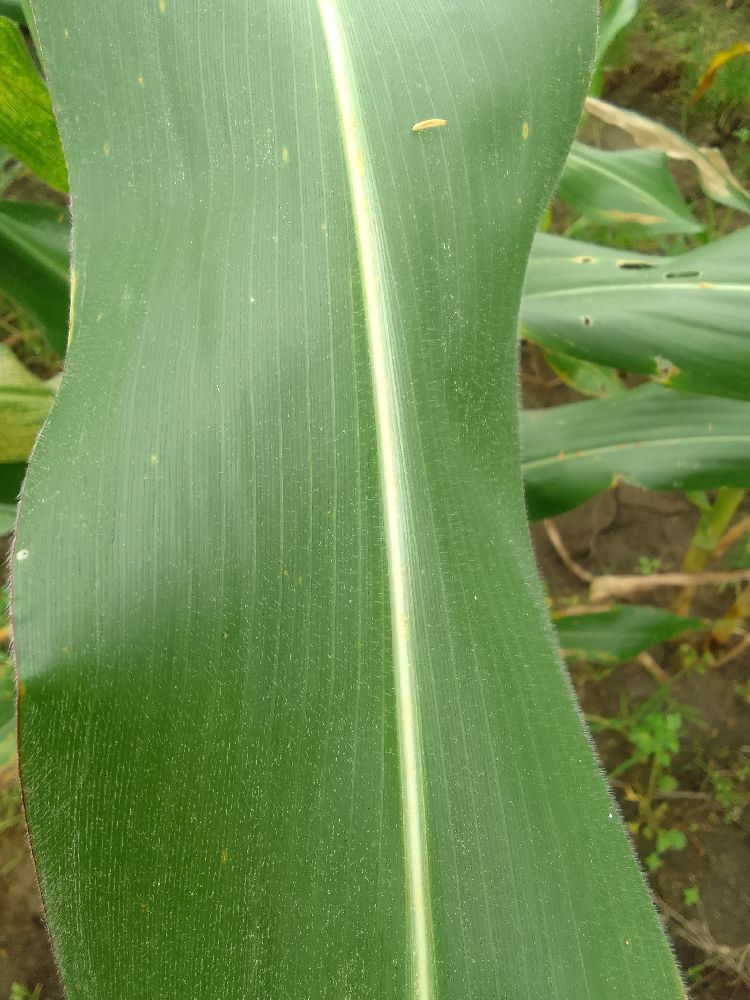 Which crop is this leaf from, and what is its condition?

maize, healthy
